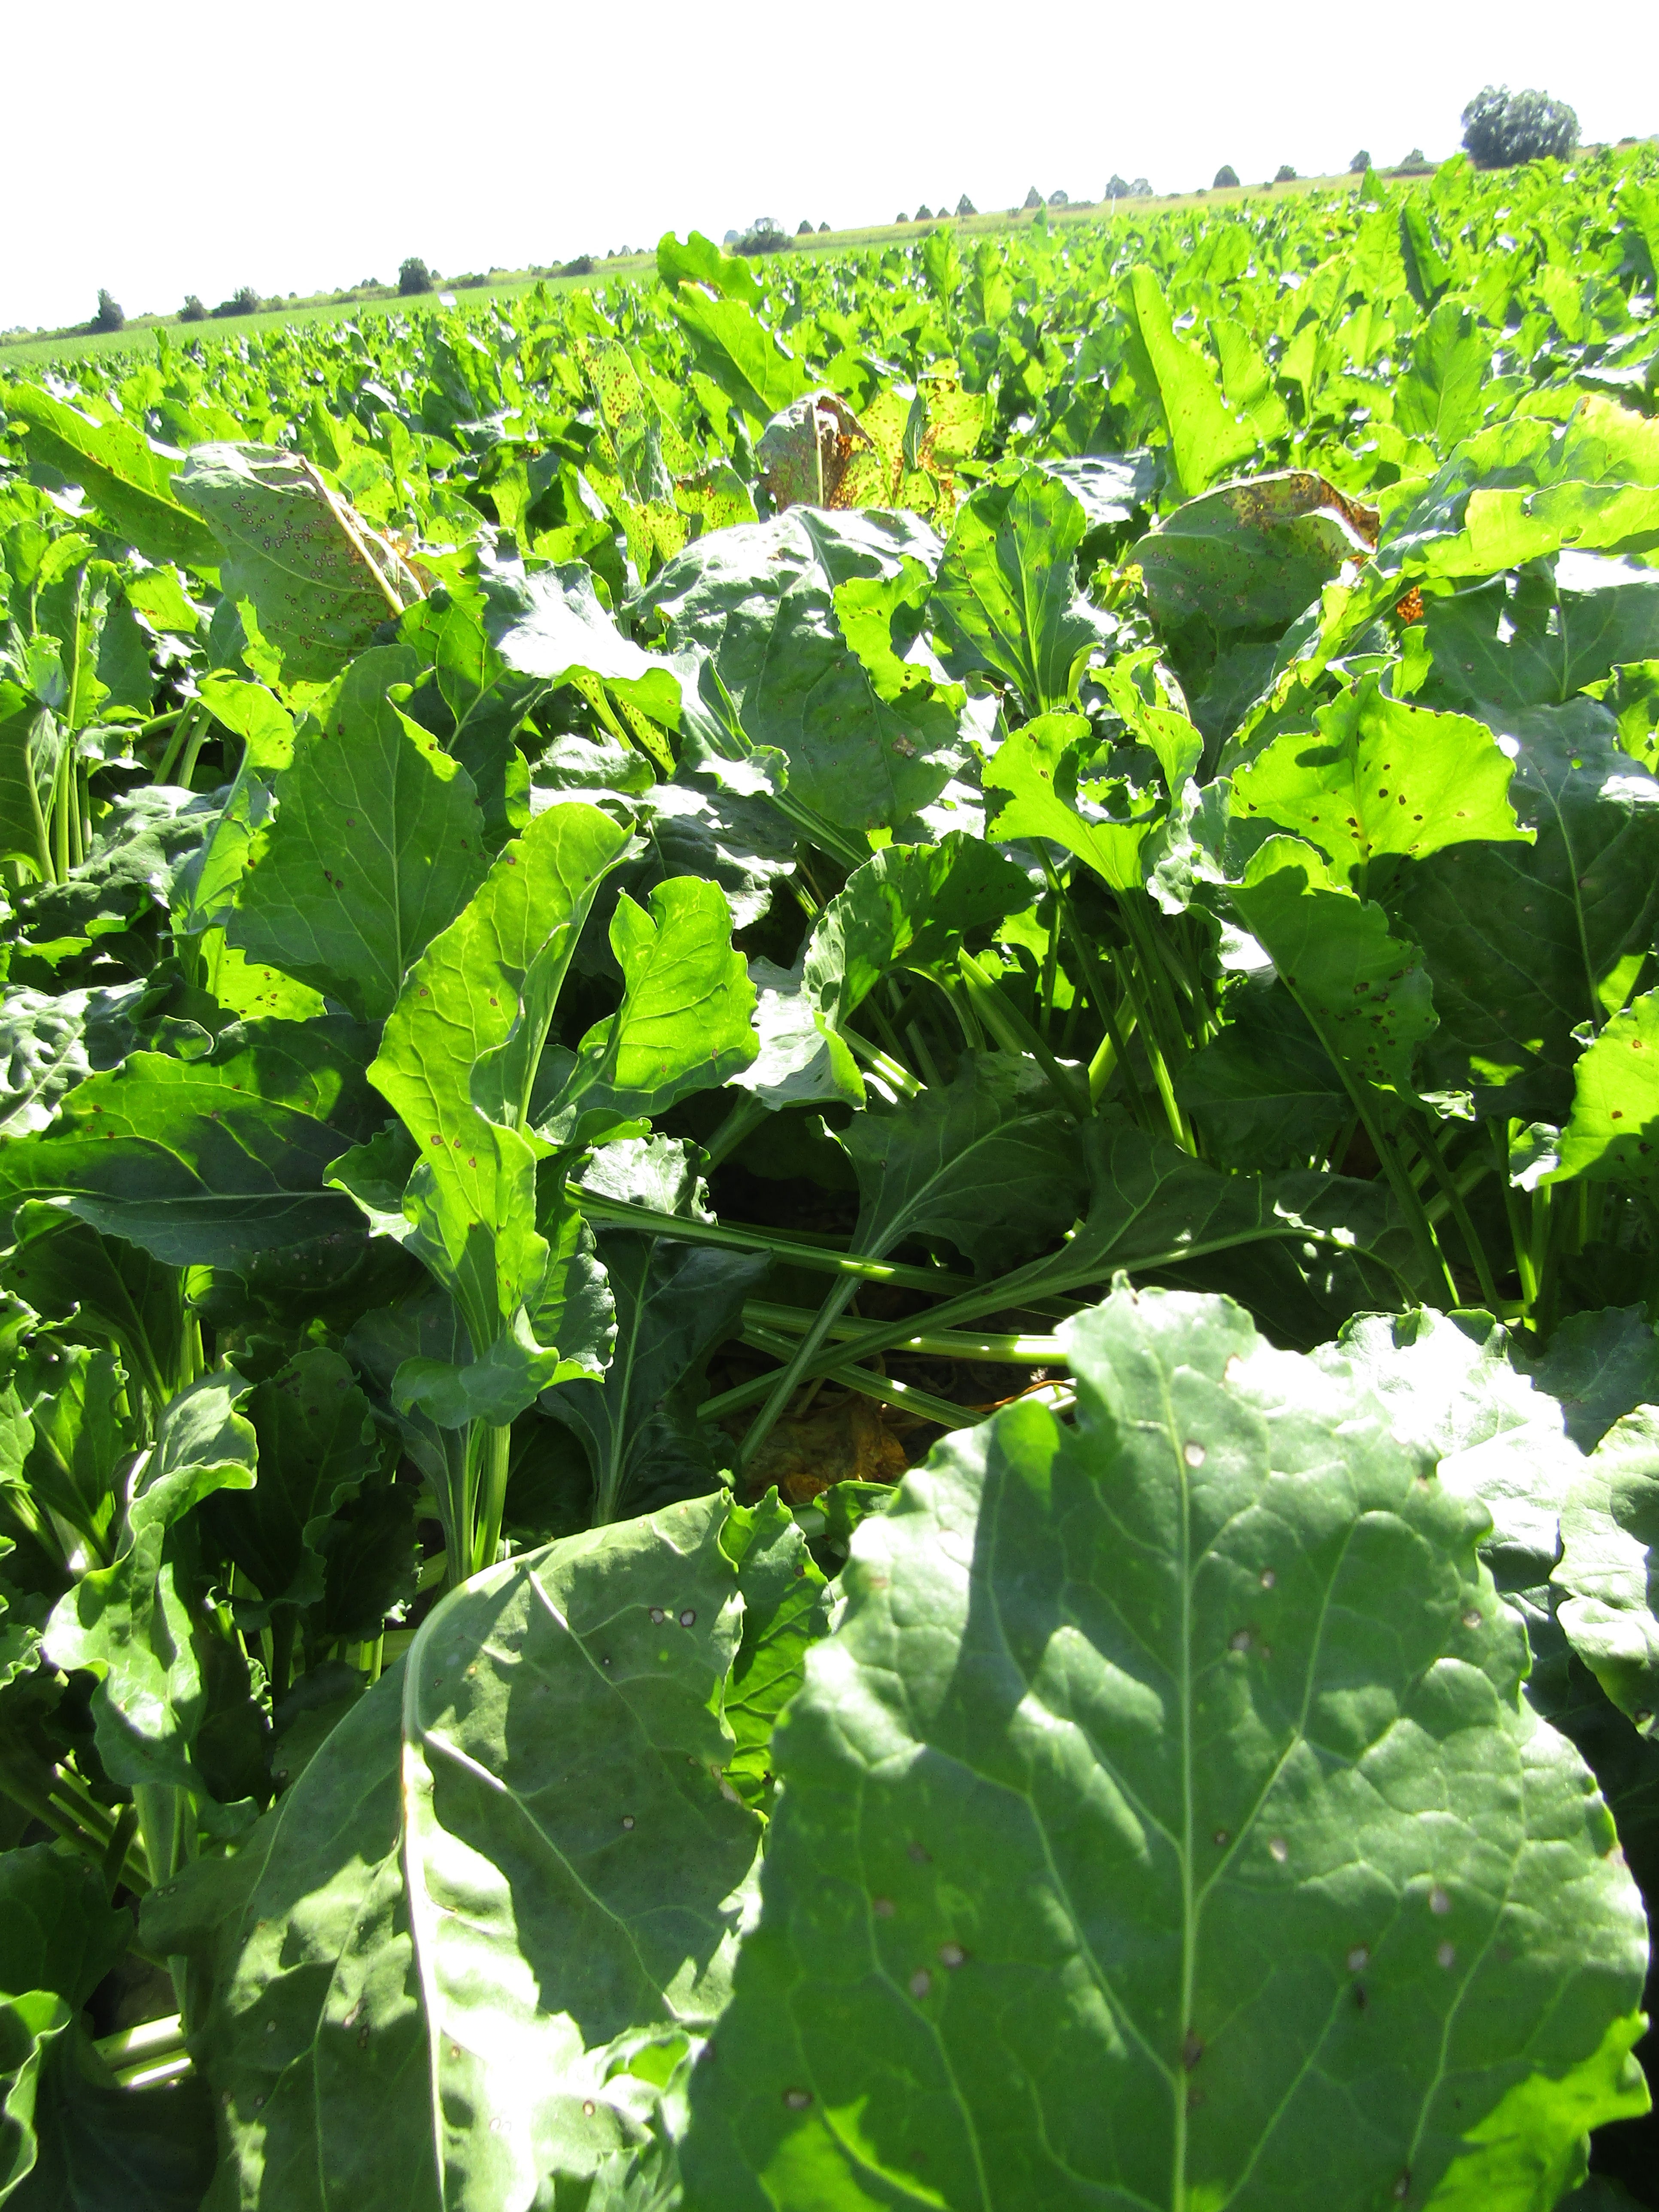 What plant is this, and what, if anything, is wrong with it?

beet, cercospora
